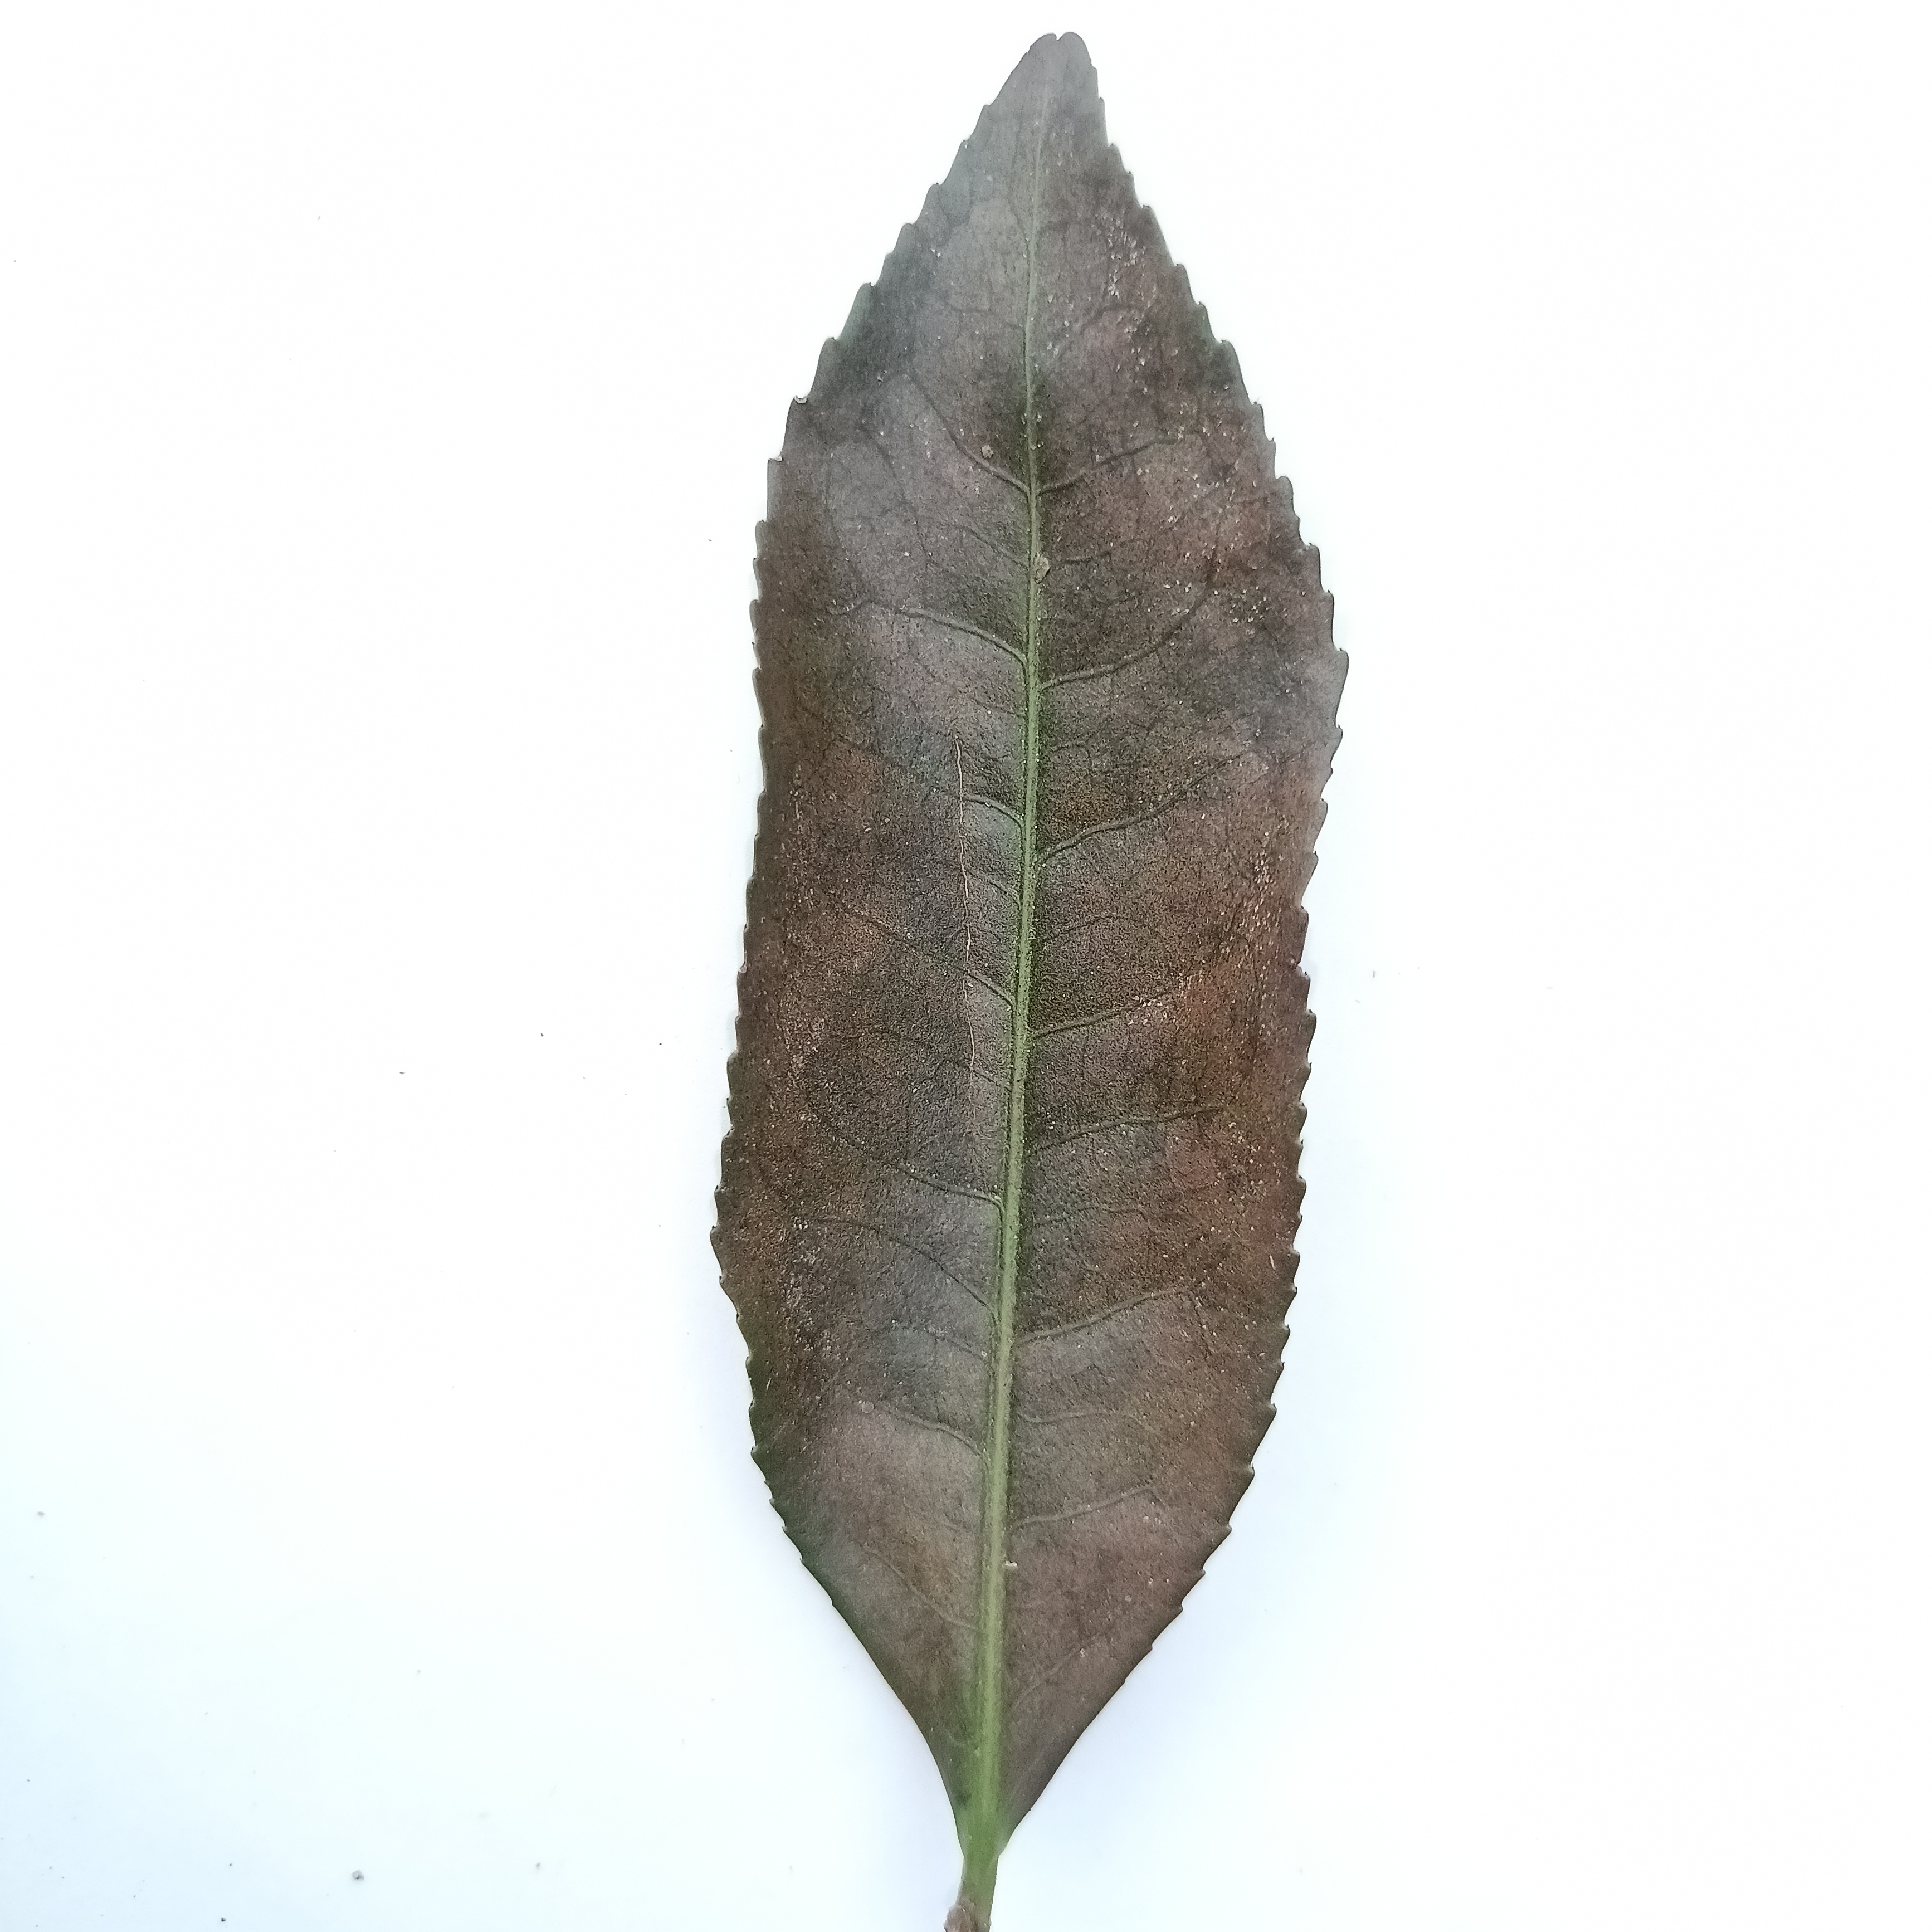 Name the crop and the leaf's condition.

tea, red rust
